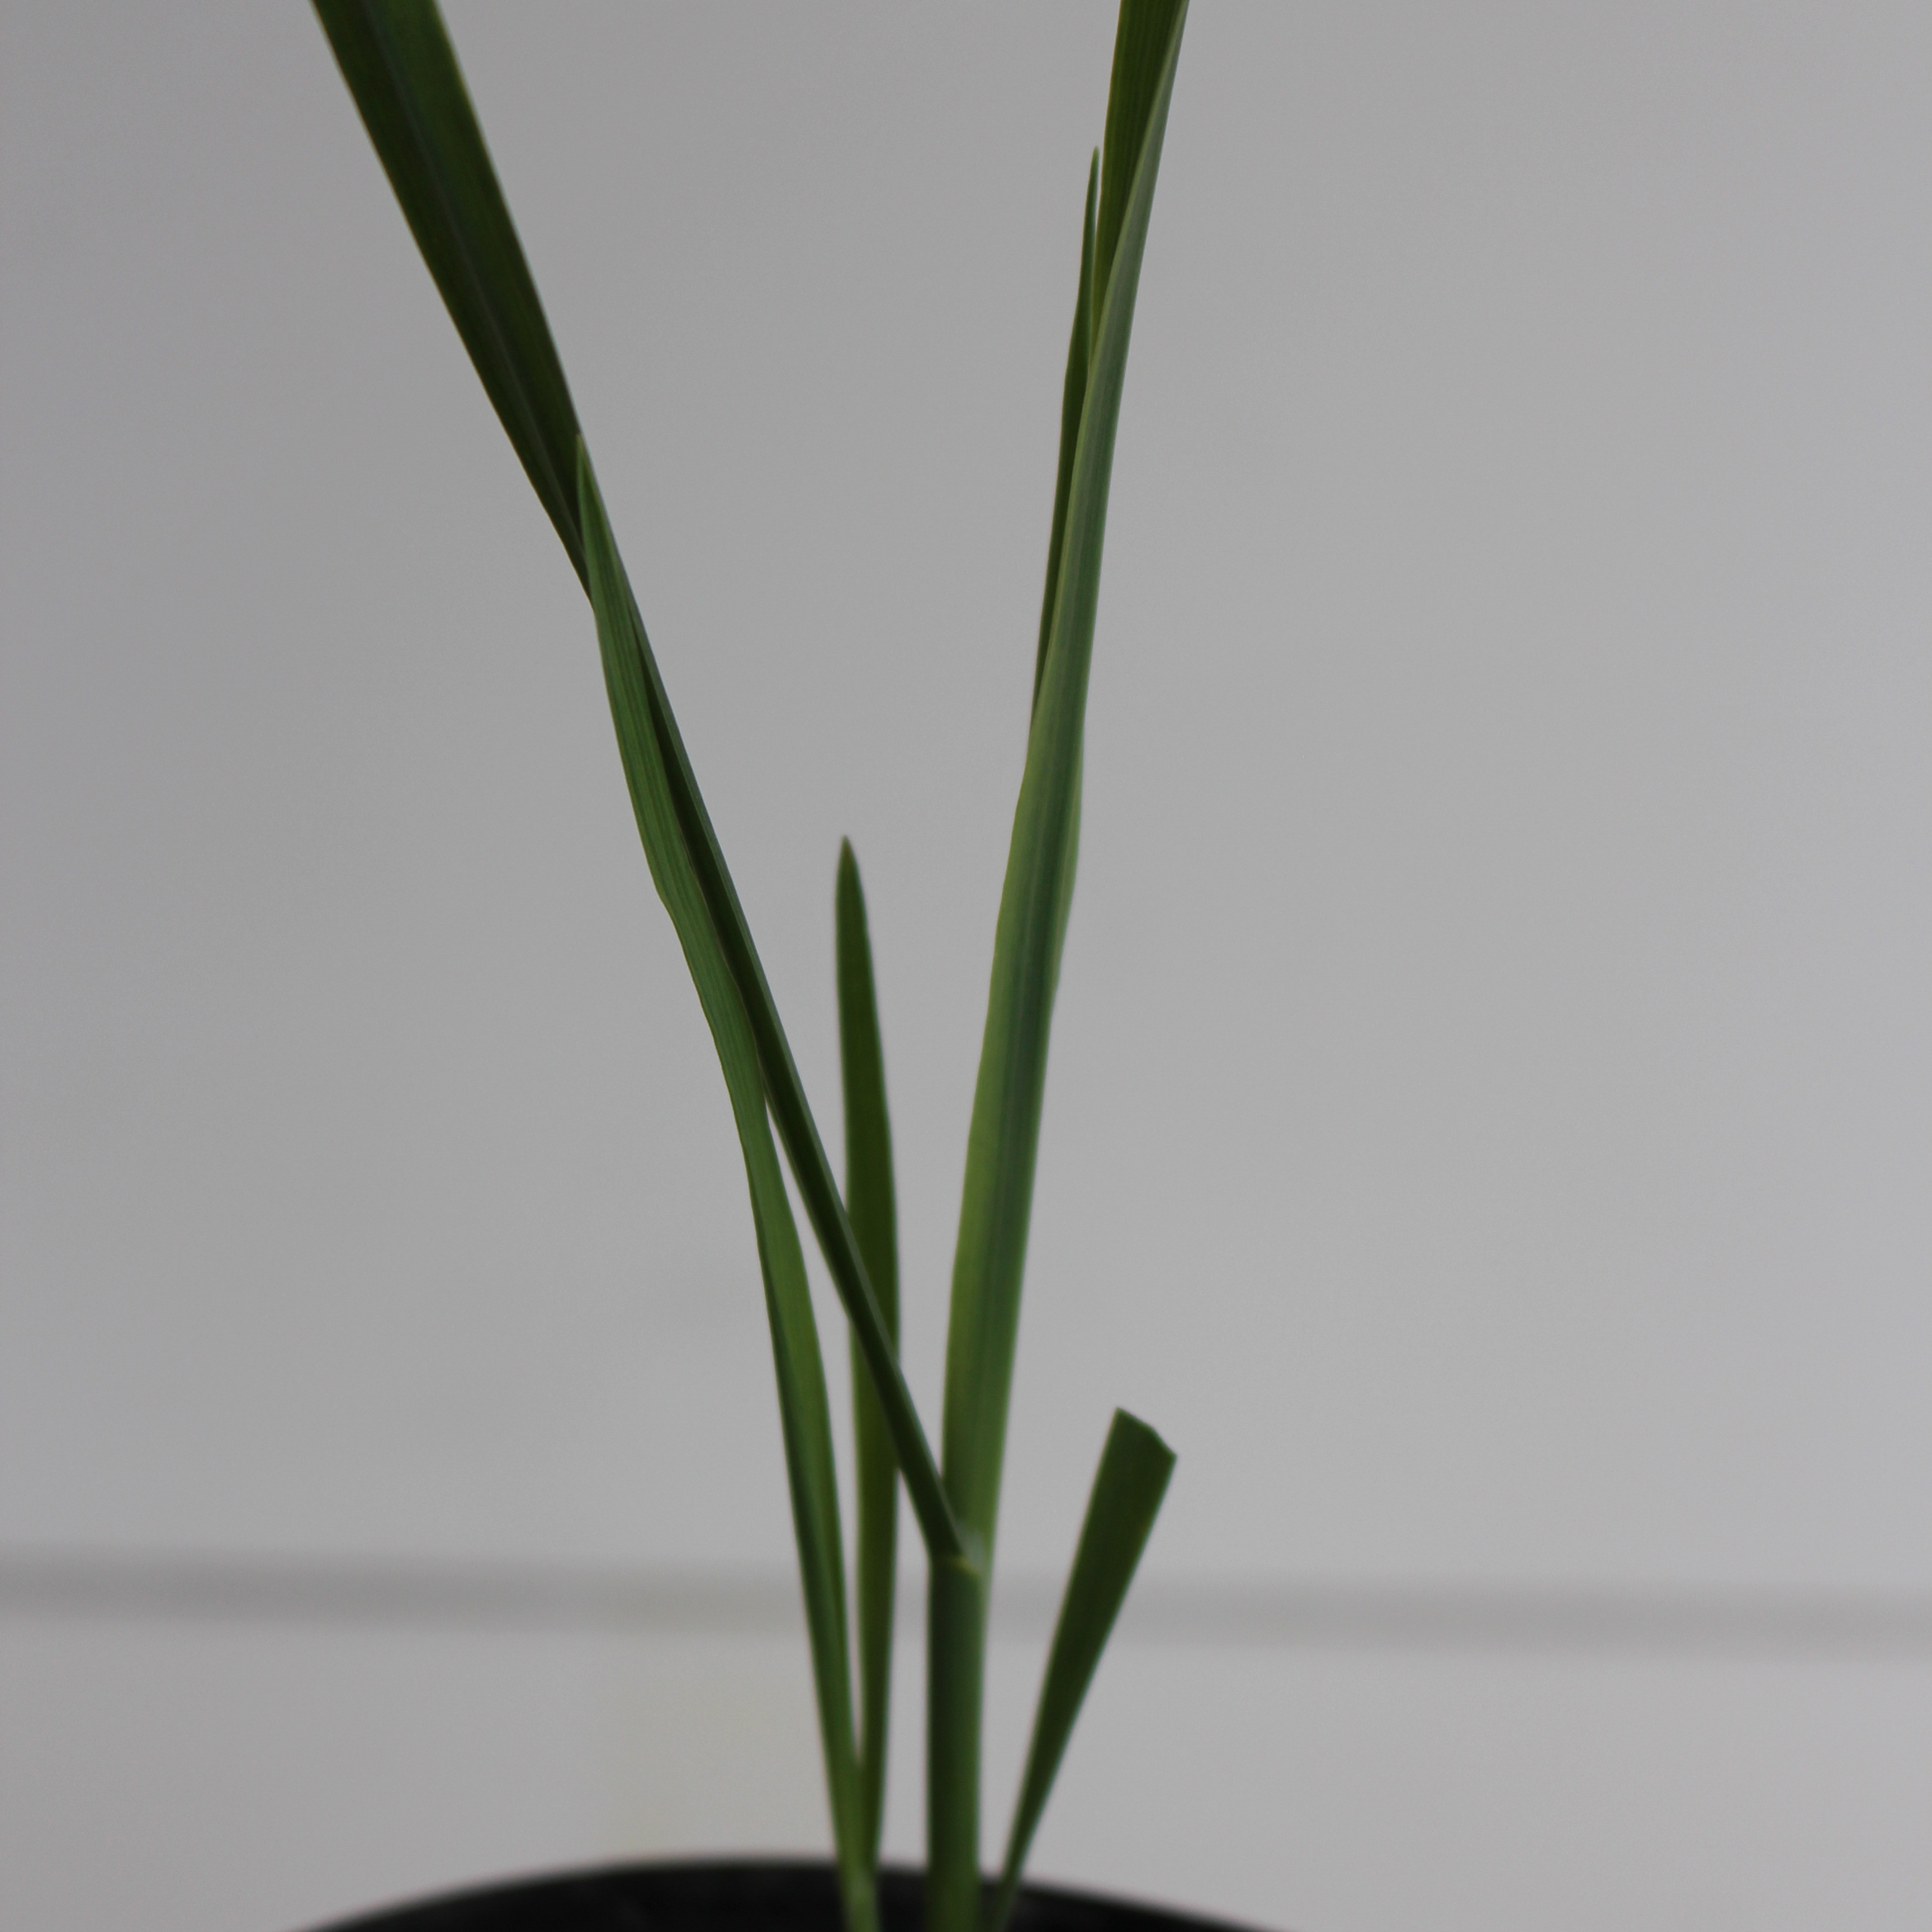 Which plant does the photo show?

Avena sterilis
